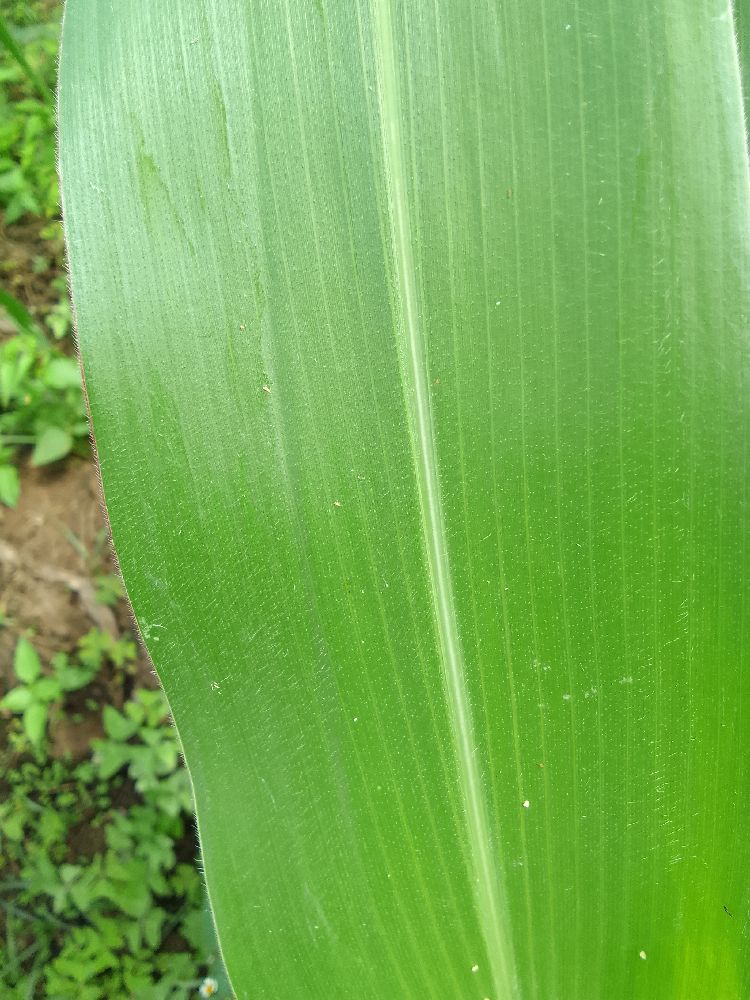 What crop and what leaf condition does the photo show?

maize, healthy
